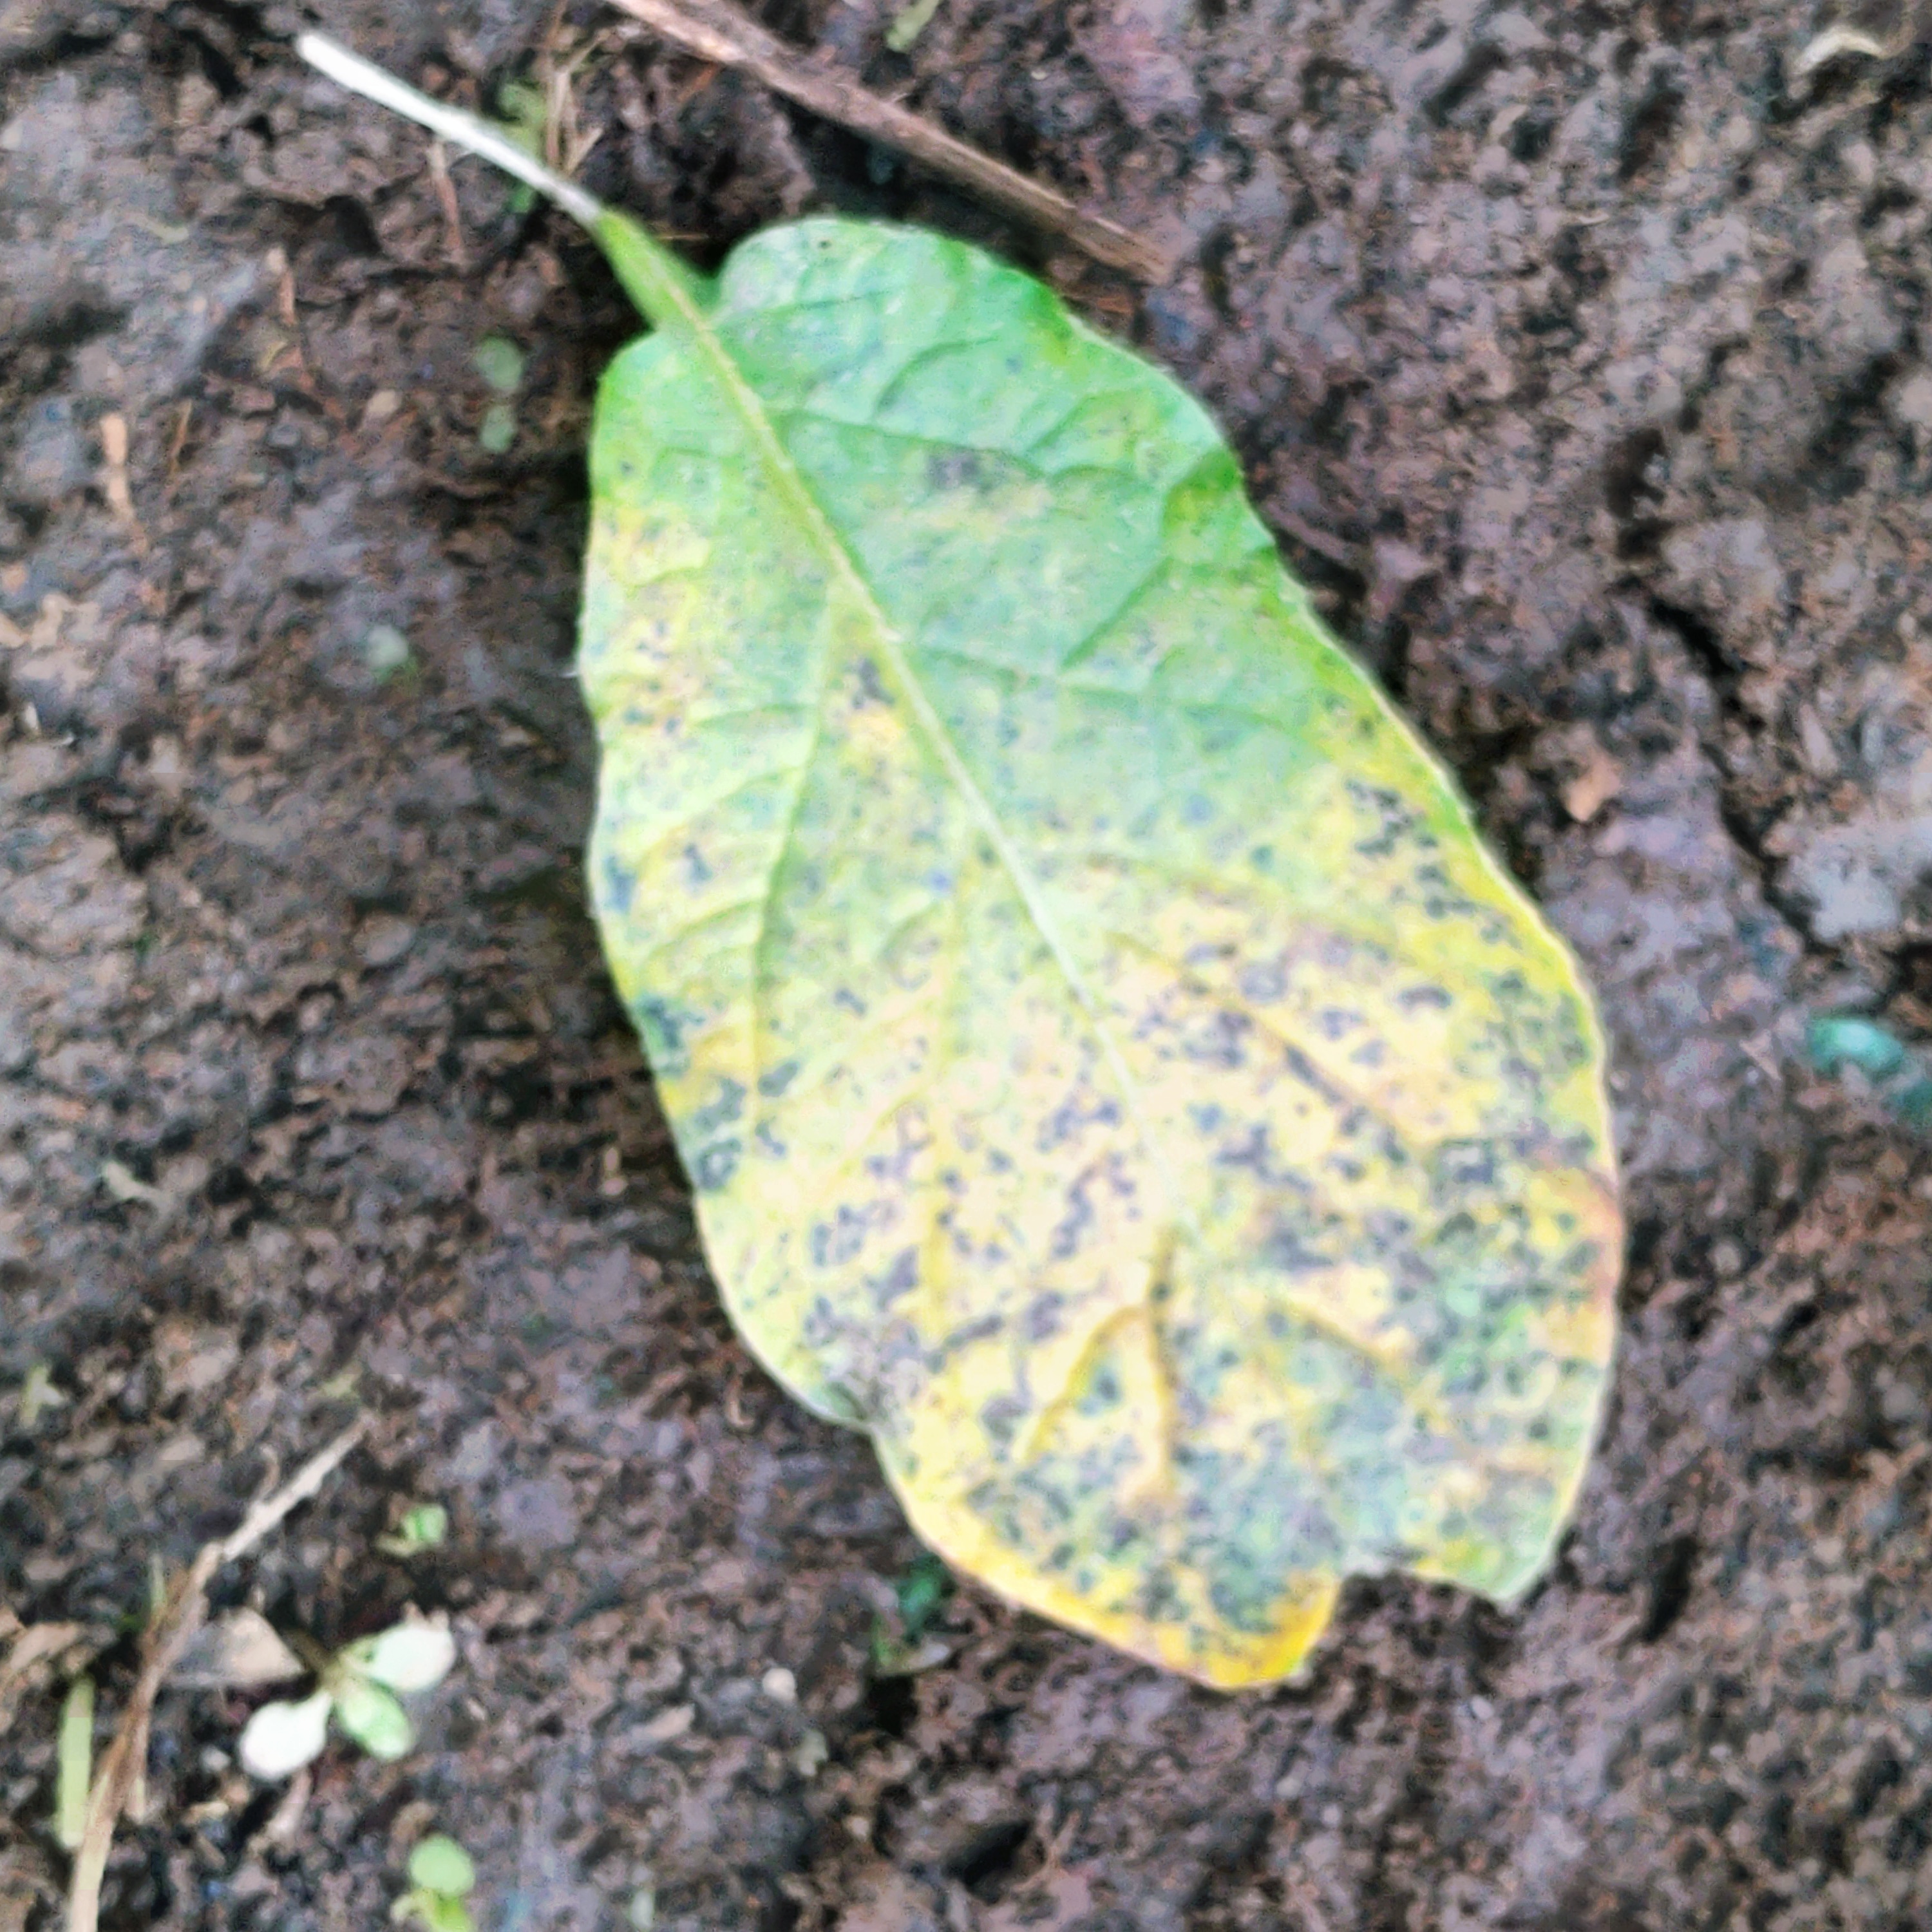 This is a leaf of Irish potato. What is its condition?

late blight
